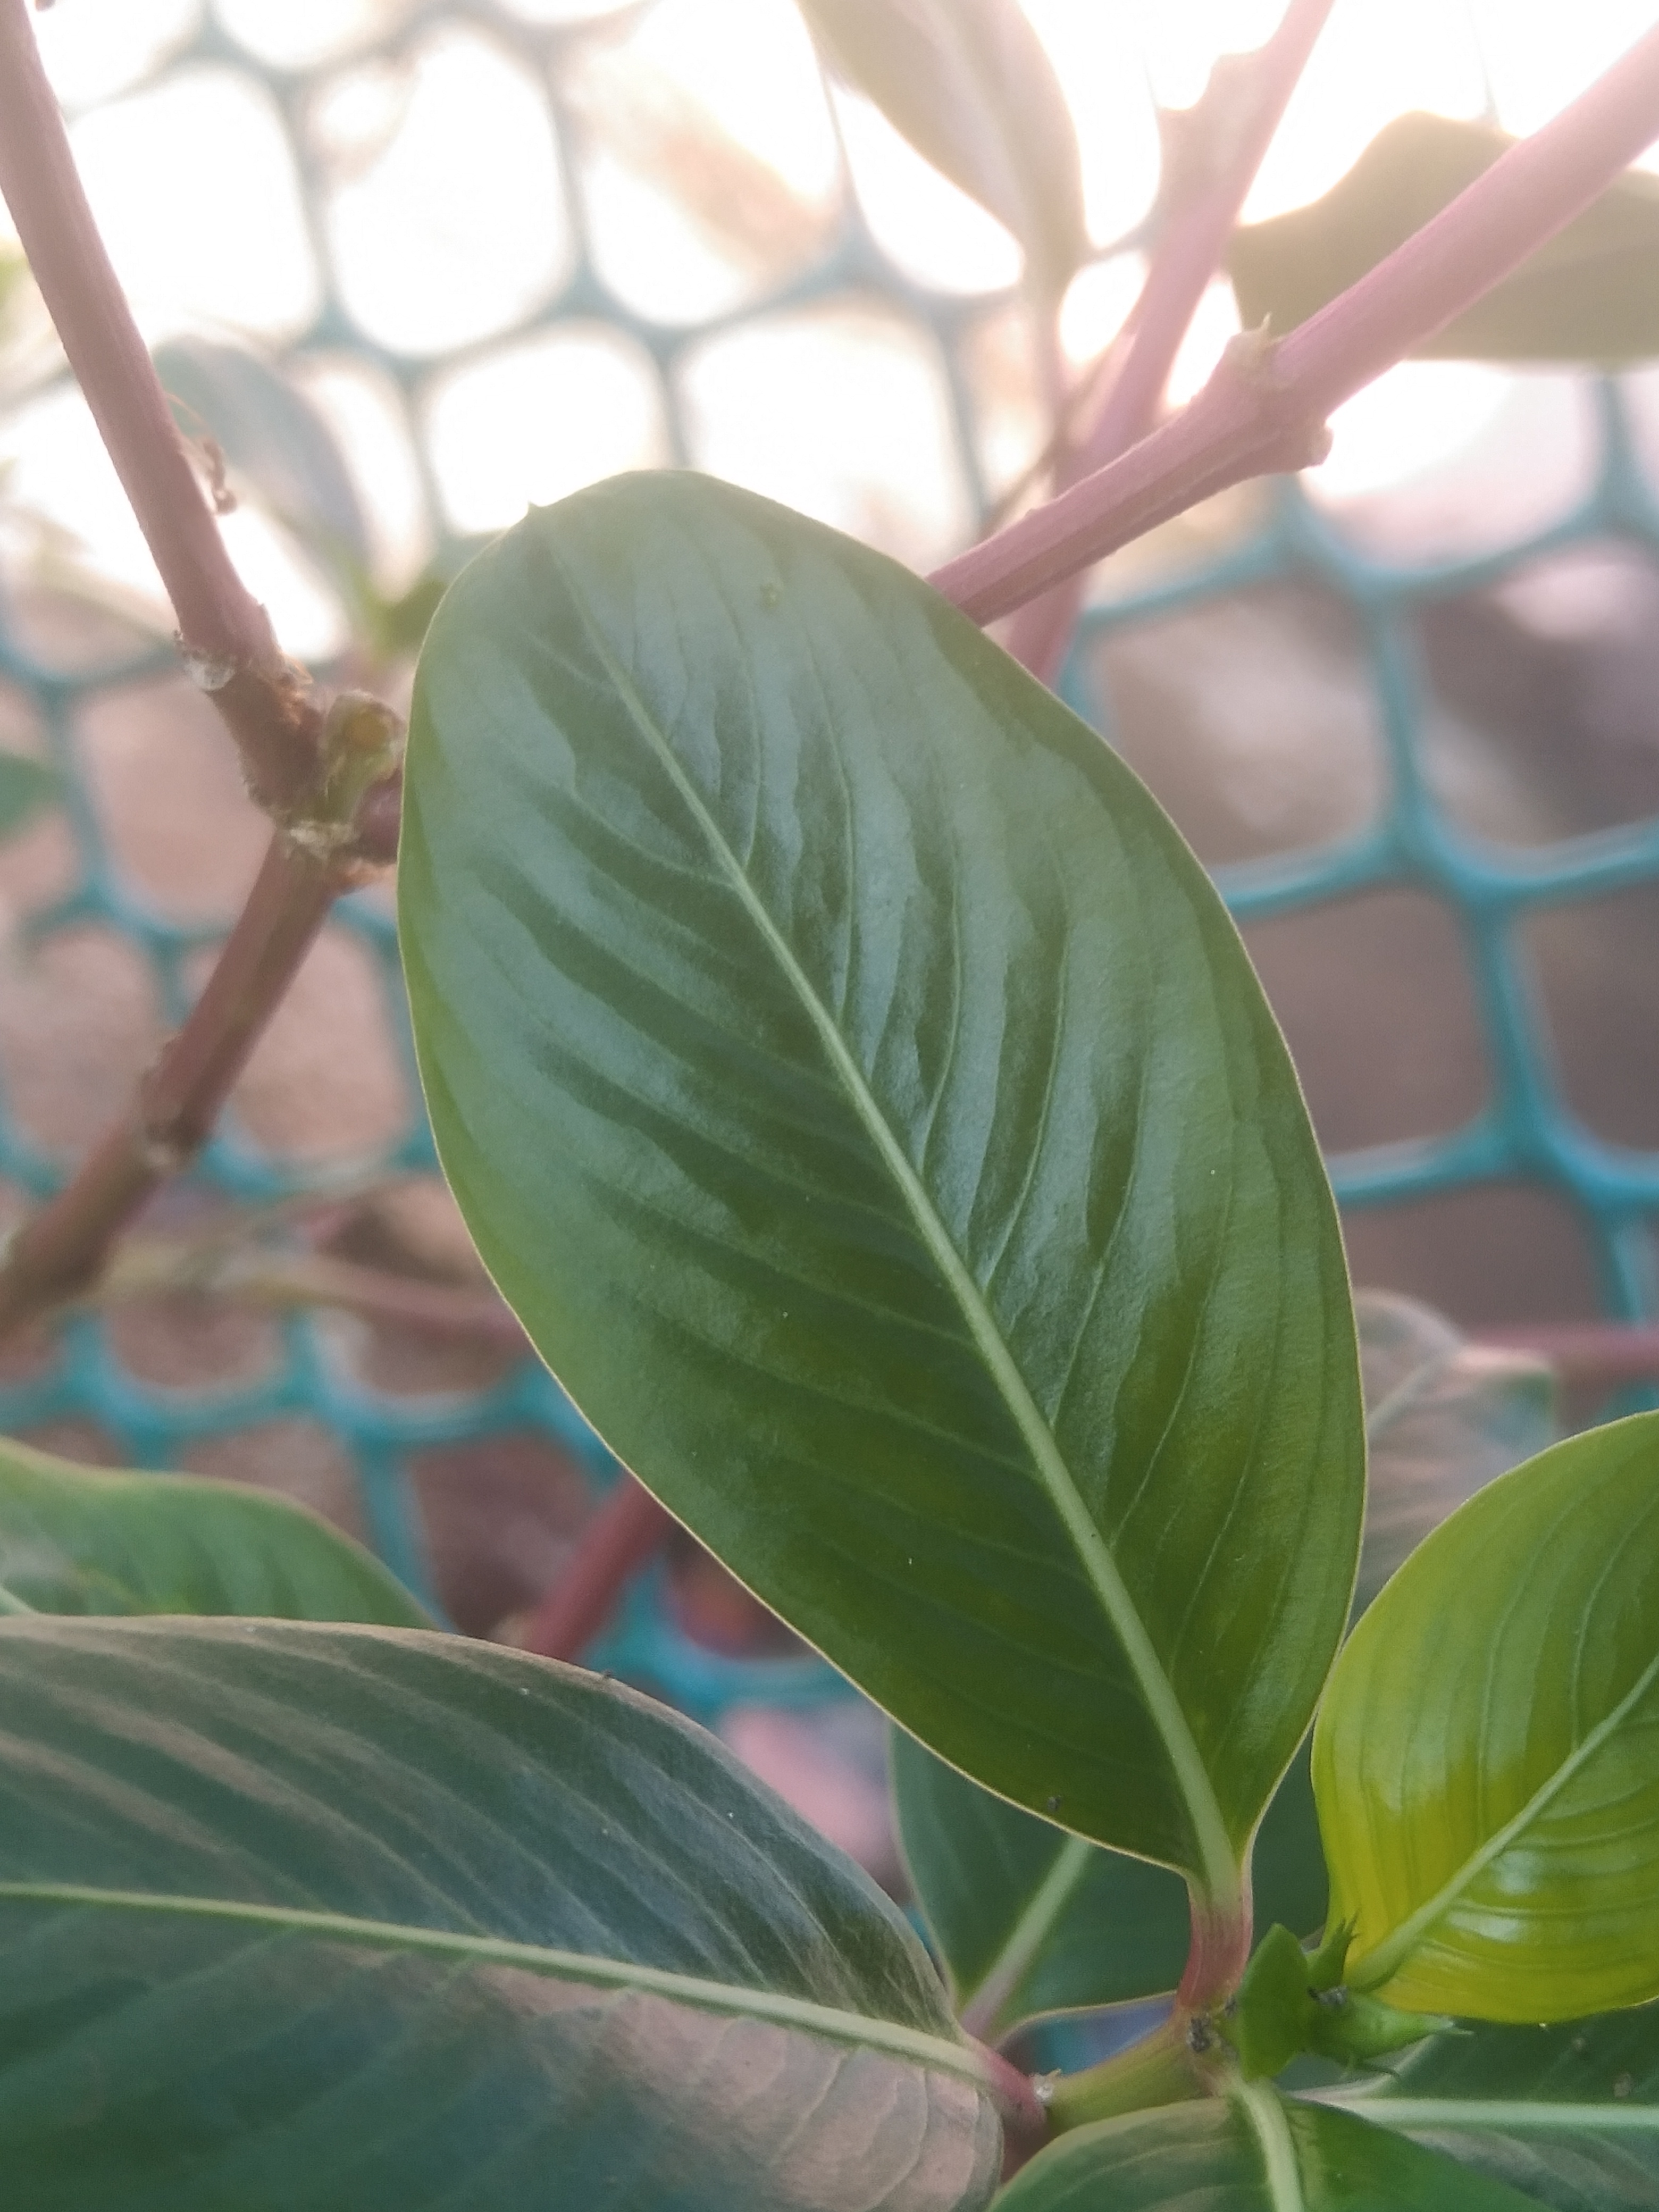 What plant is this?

rose periwinkle
